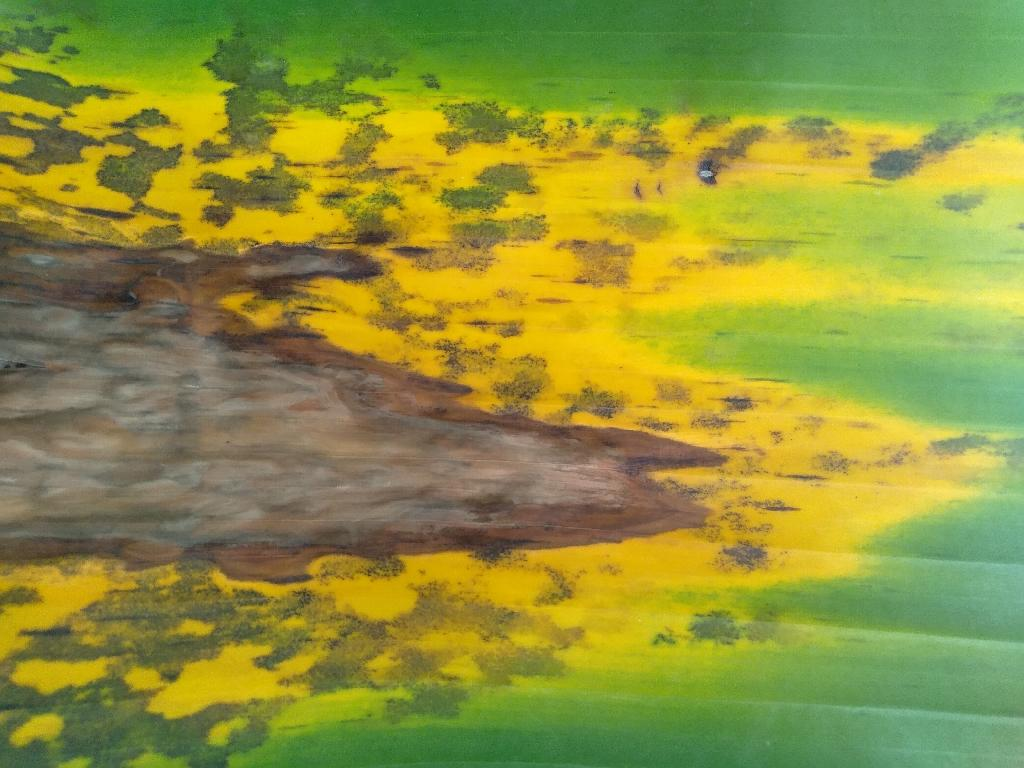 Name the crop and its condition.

banana, black sigatoka
